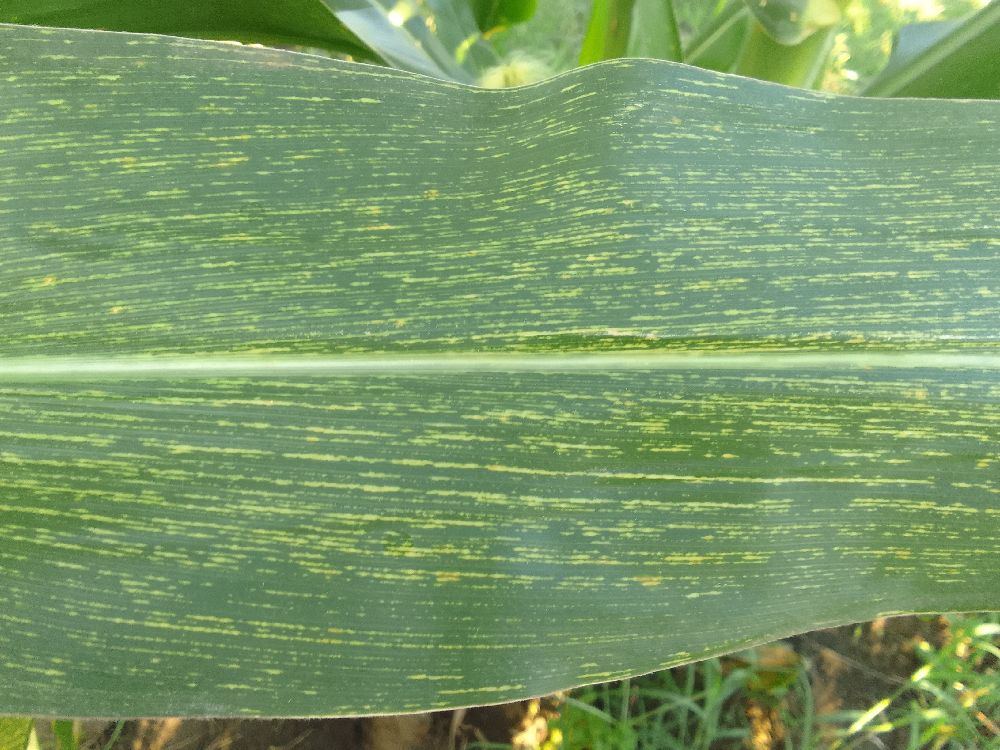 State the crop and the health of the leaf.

maize, maize streak virus
